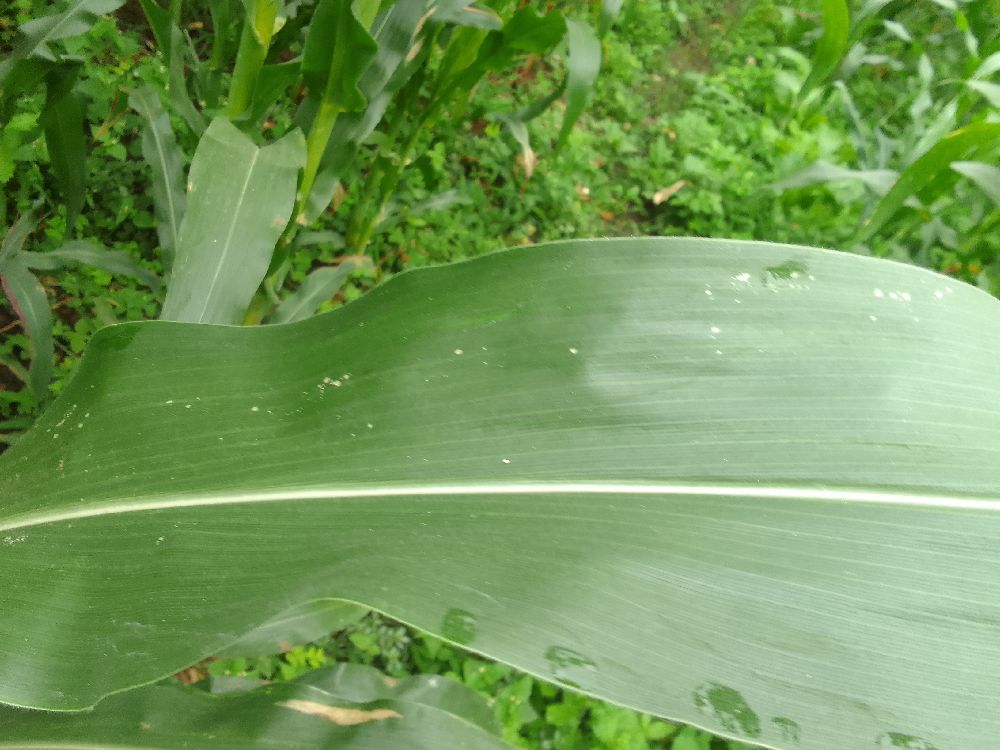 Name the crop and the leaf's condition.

maize, healthy
